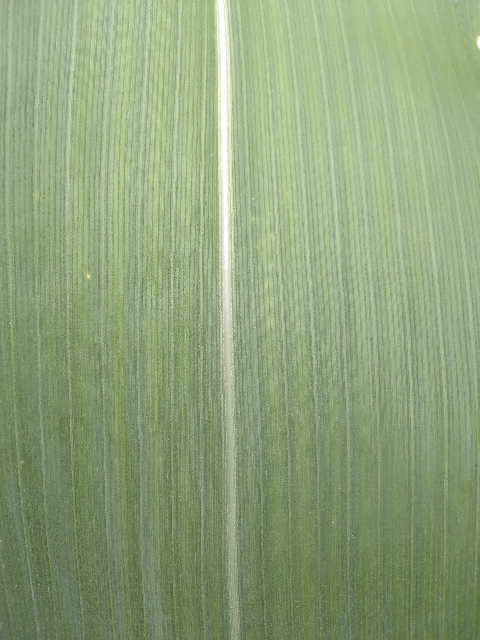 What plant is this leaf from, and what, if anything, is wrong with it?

maize, healthy
